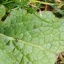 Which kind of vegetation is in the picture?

structured weed
